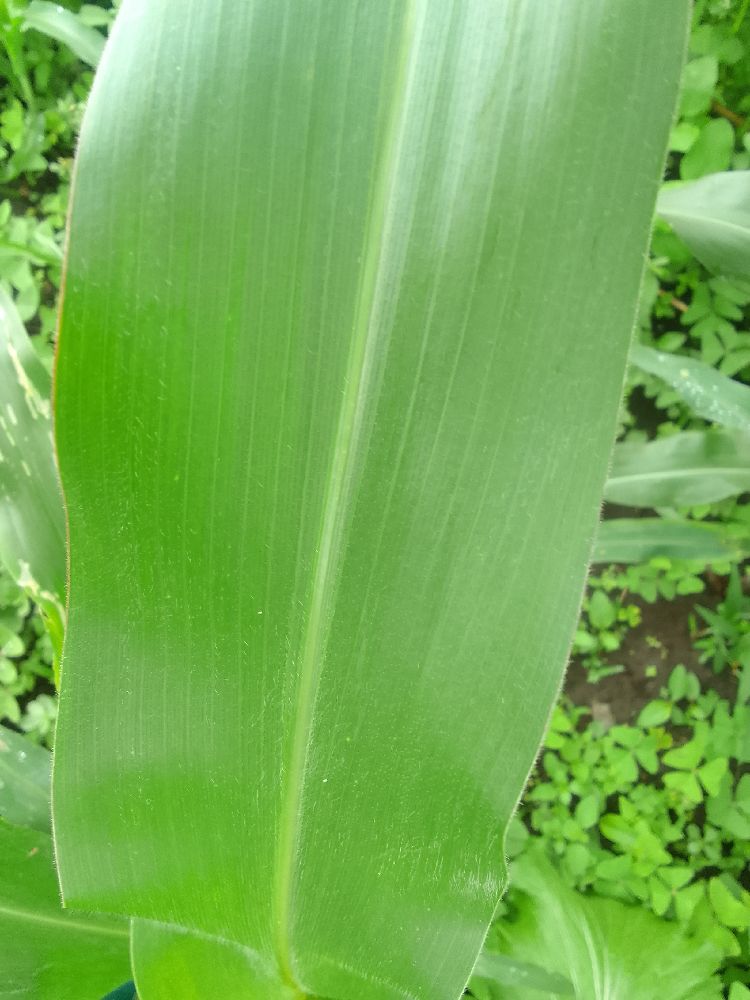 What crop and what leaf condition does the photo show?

maize, healthy
